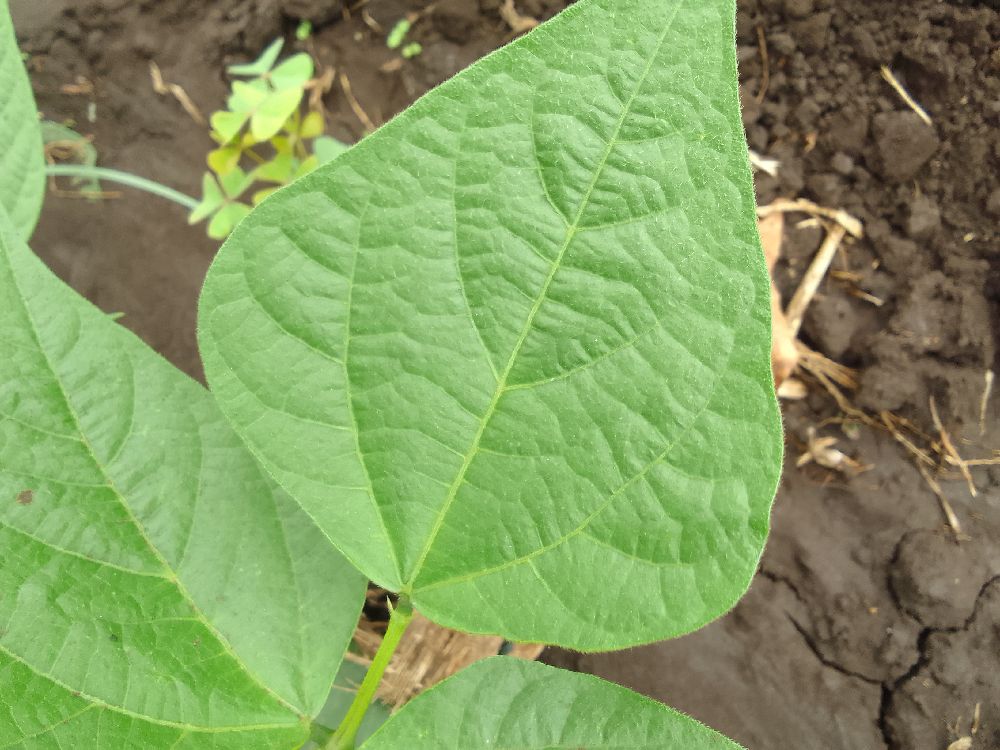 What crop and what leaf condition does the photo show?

common bean, healthy
